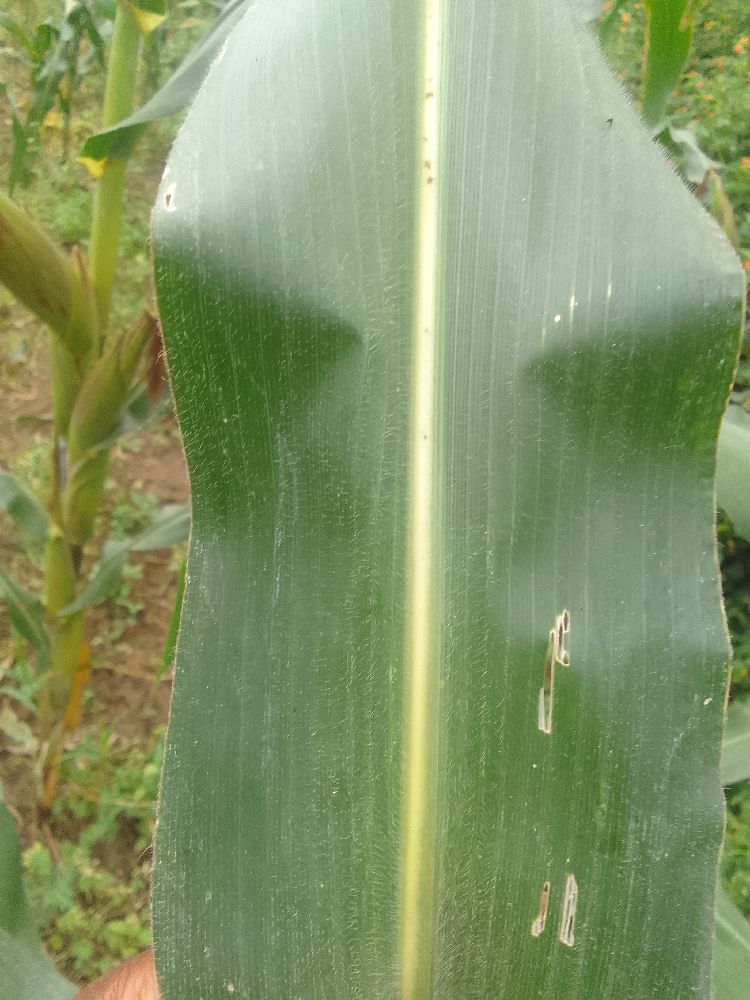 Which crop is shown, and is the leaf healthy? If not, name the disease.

maize, healthy
